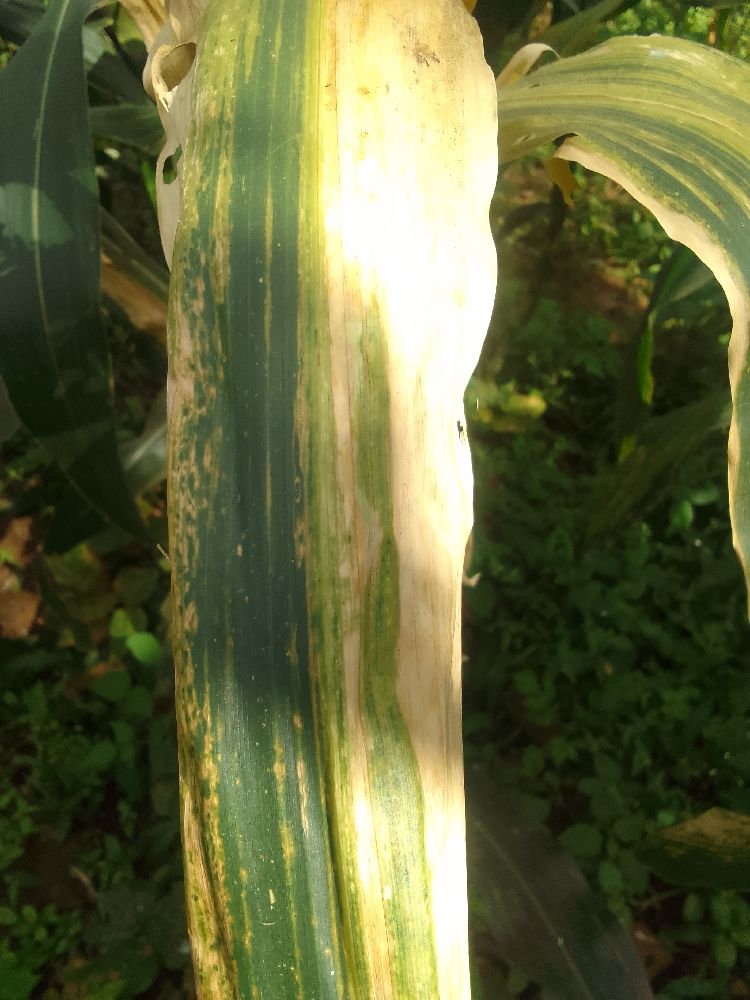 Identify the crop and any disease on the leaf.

maize, maize lethal necrosis
